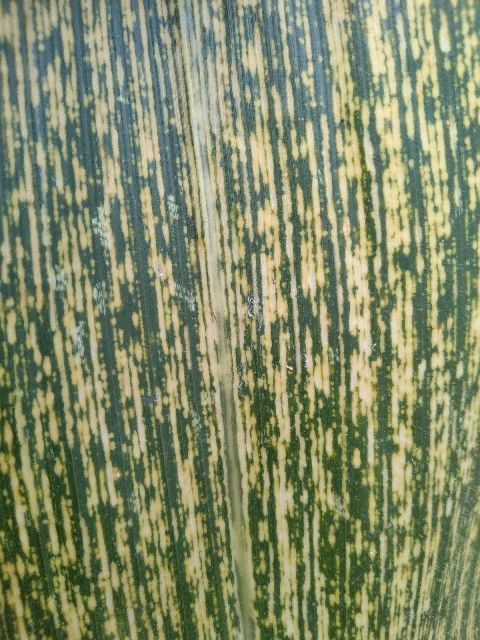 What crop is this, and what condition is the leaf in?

maize, maize streak virus
